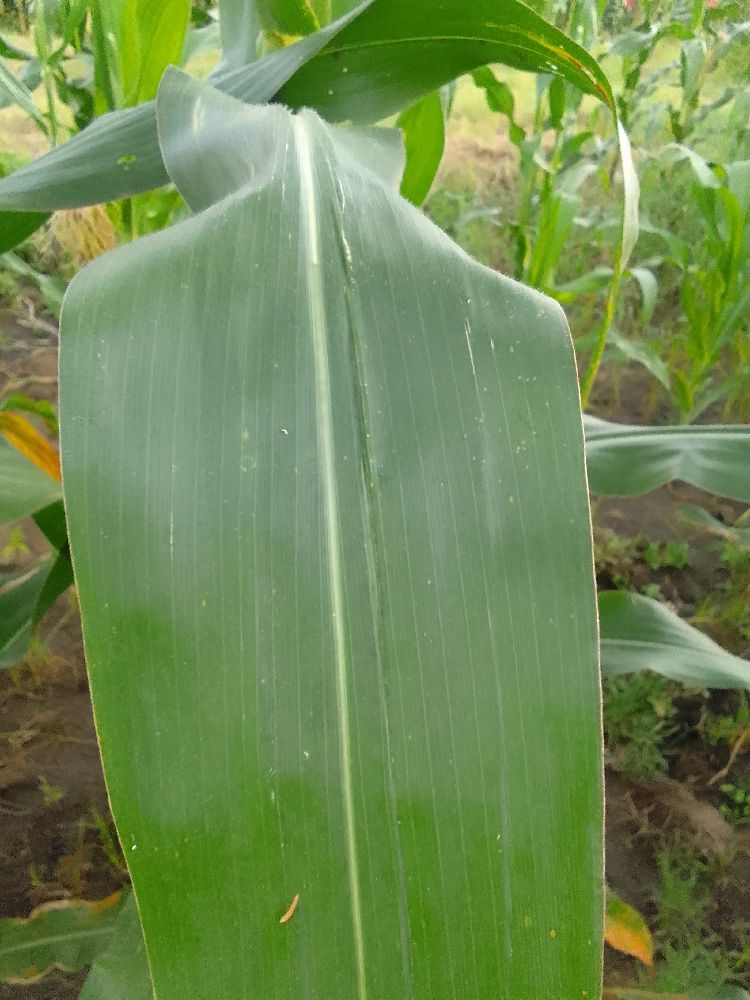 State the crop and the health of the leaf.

maize, healthy
